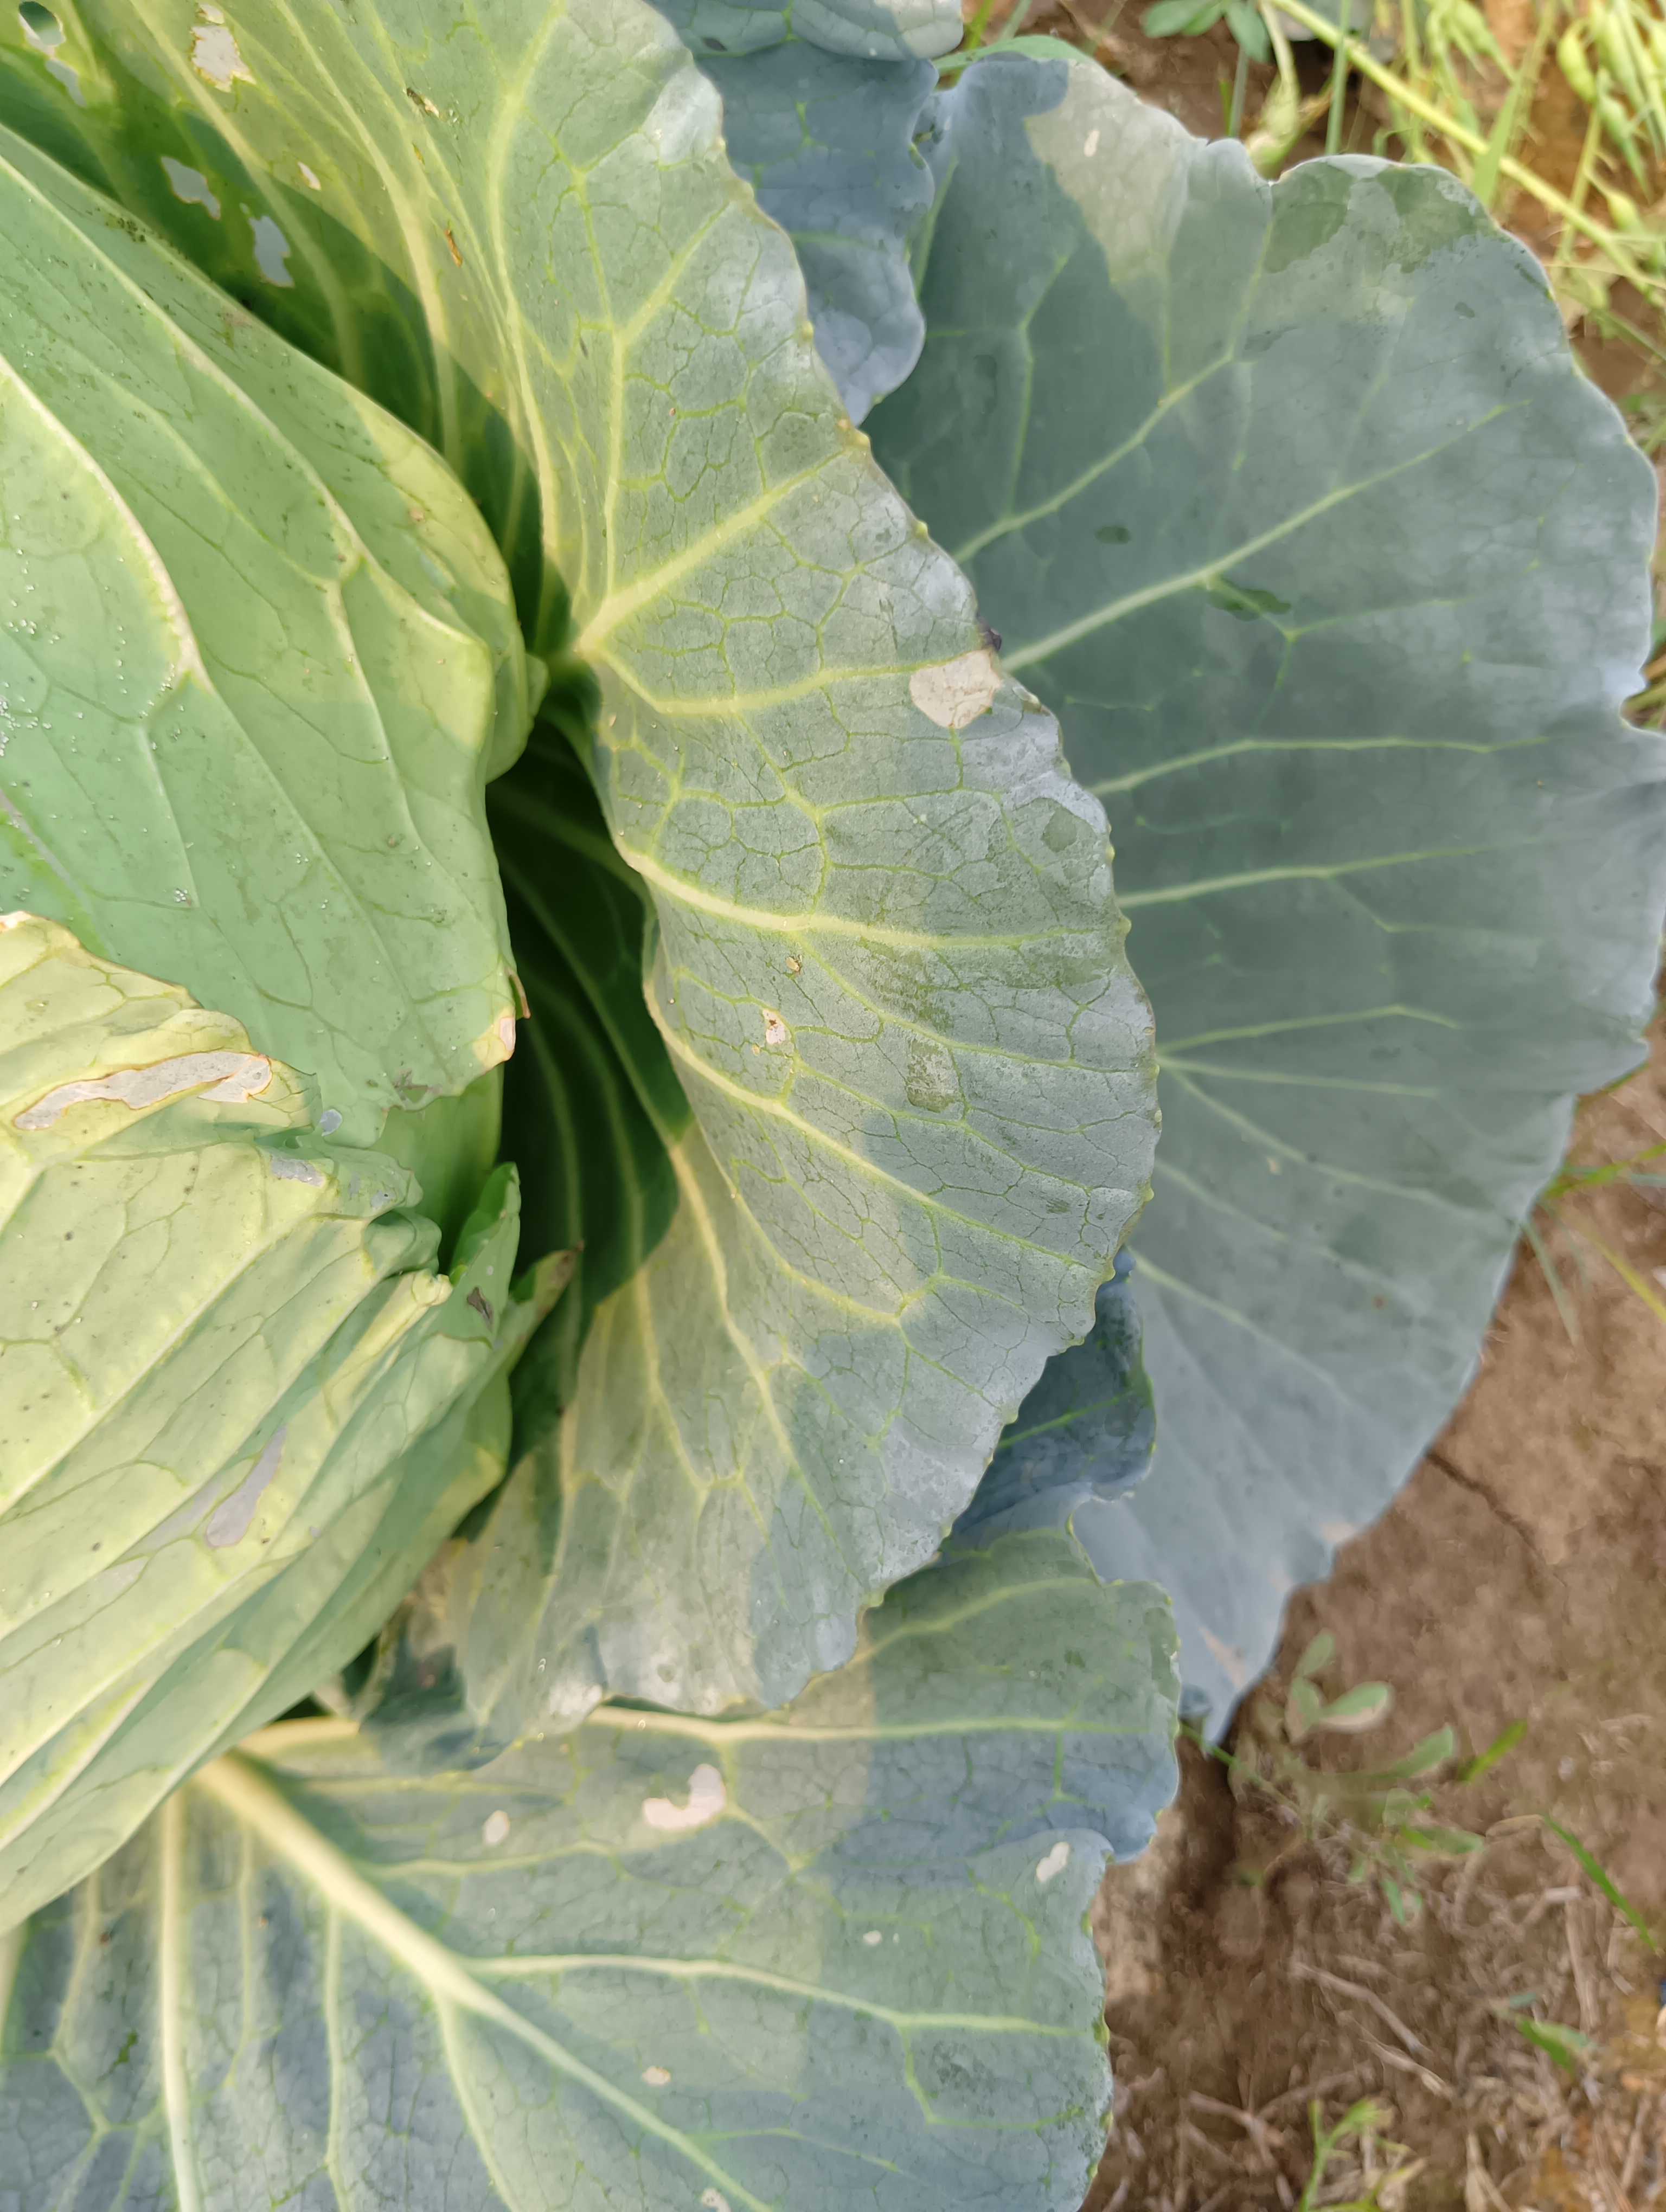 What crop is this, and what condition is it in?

cabbage, healthy
